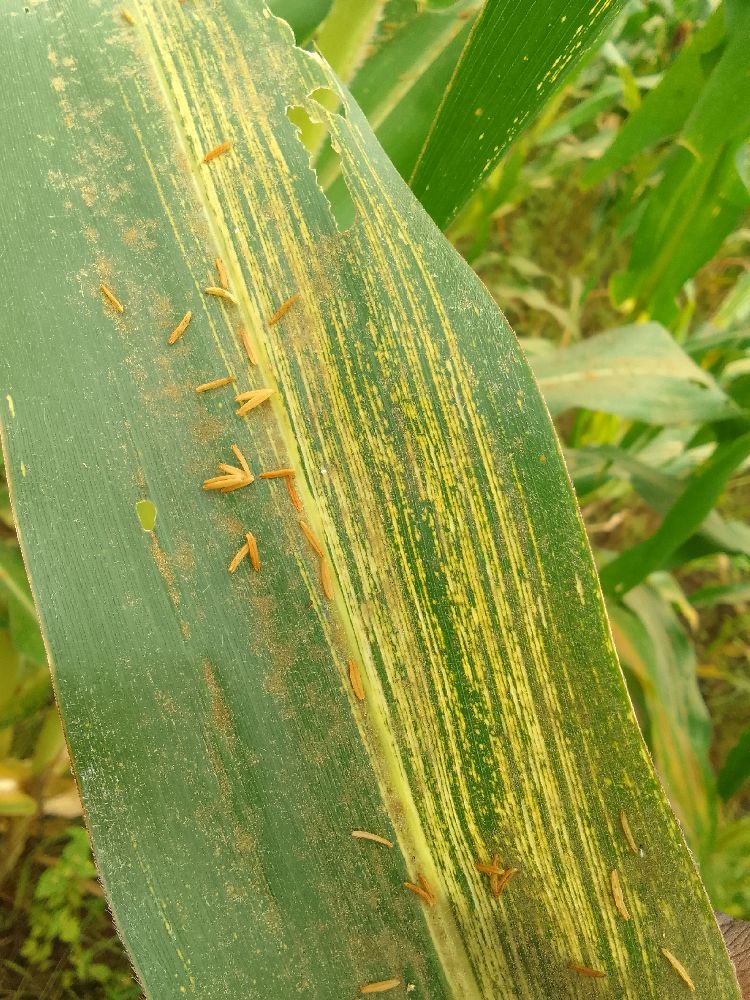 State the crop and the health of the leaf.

maize, maize streak virus
